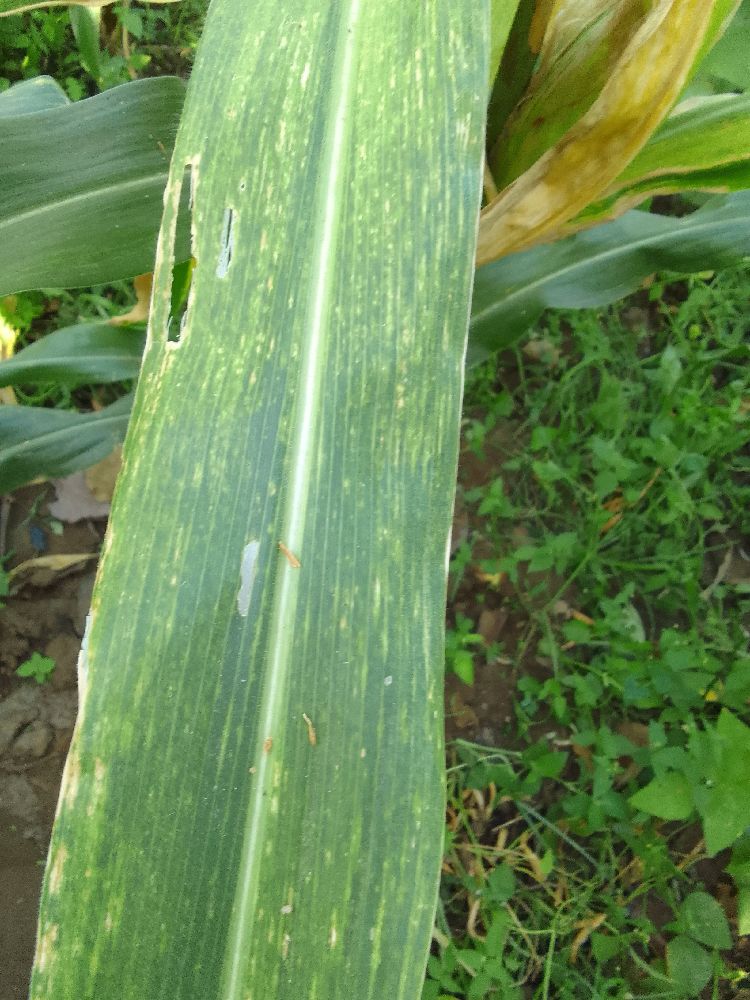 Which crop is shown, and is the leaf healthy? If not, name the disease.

maize, maize lethal necrosis
